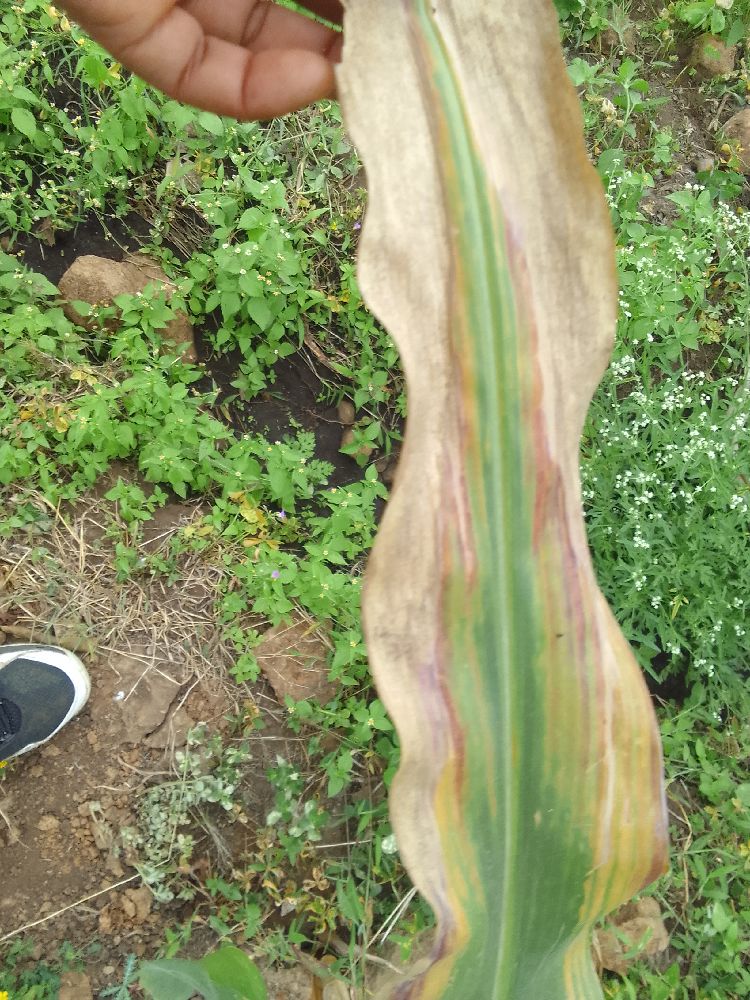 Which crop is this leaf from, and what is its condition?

maize, maize lethal necrosis
